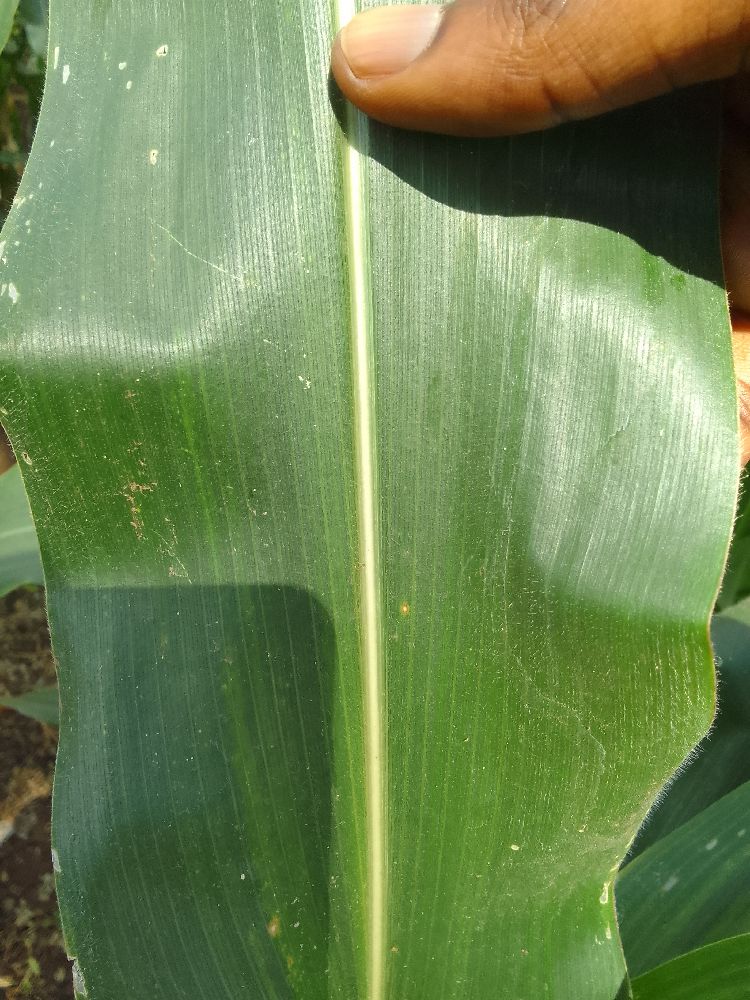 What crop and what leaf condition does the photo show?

maize, healthy
